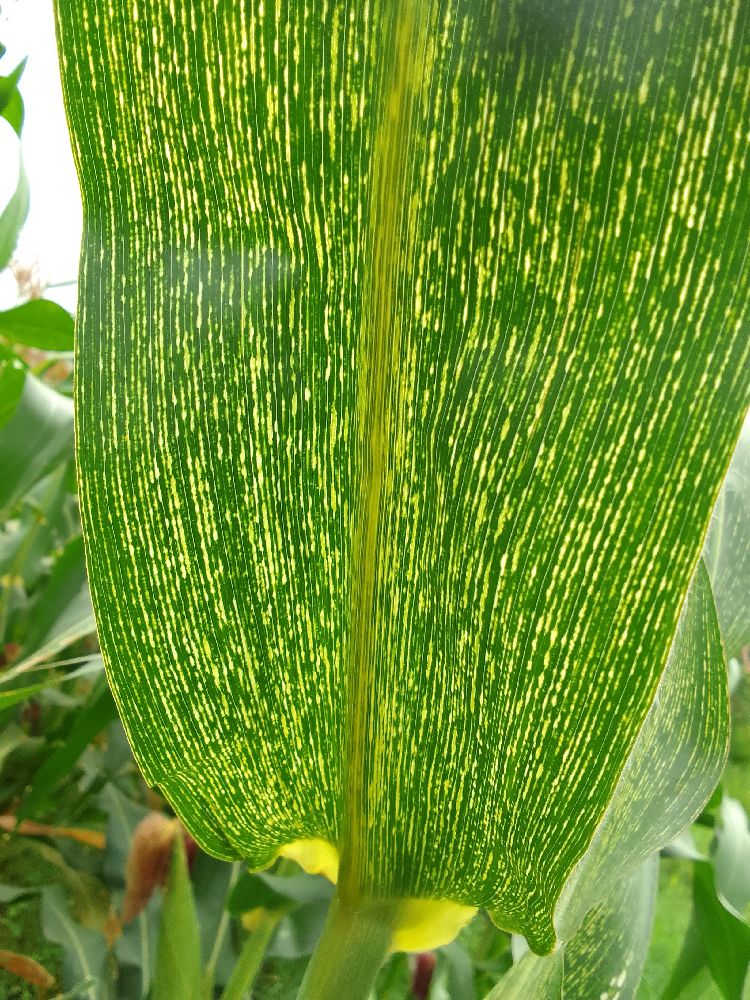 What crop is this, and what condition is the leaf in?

maize, maize streak virus
